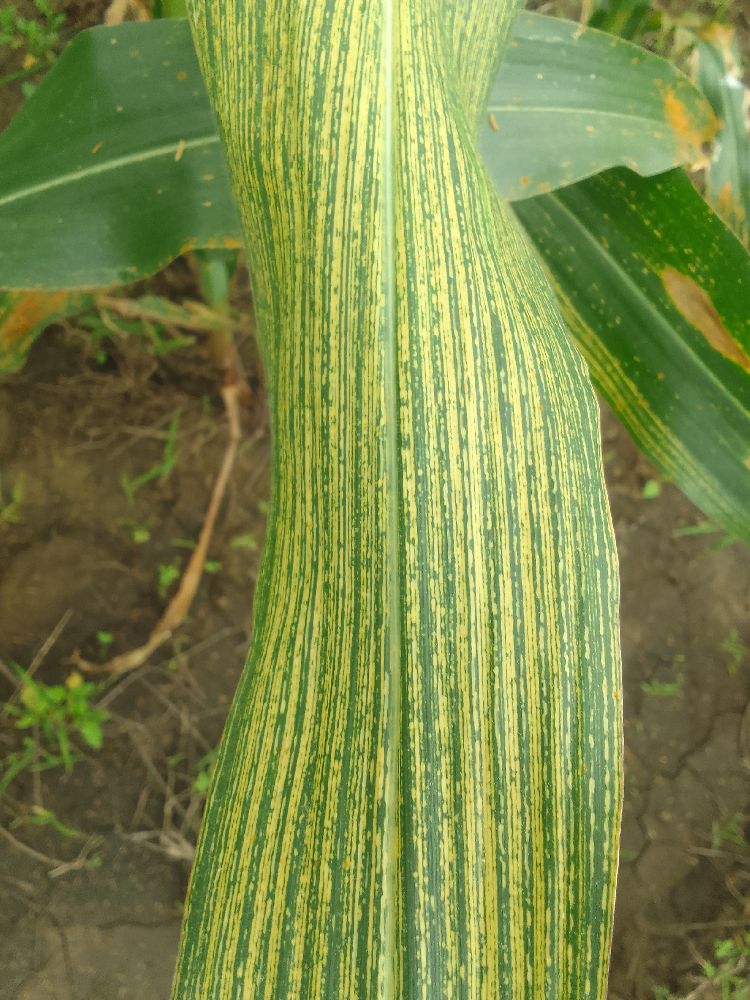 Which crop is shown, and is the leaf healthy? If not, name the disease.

maize, maize streak virus
